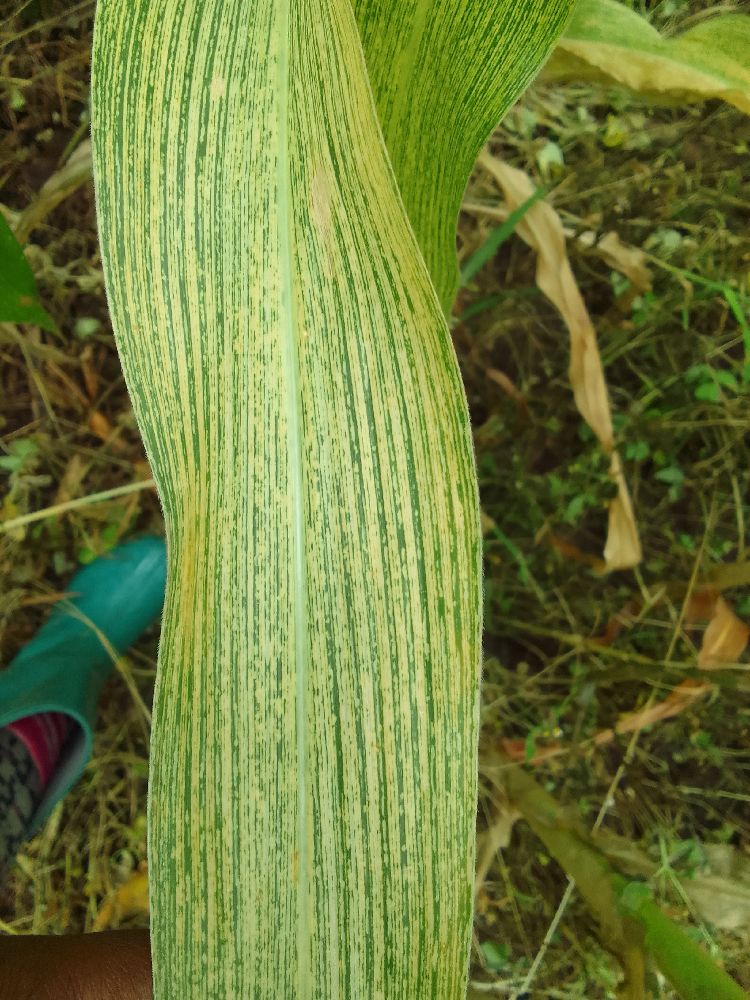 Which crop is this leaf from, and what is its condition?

maize, maize streak virus
